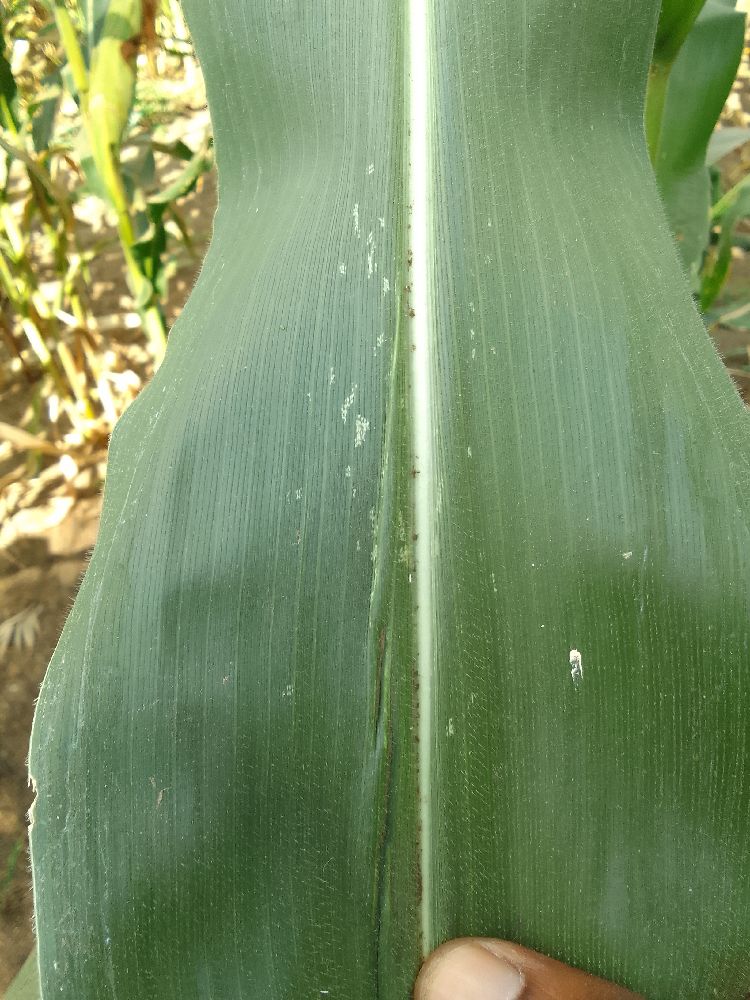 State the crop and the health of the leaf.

maize, healthy
